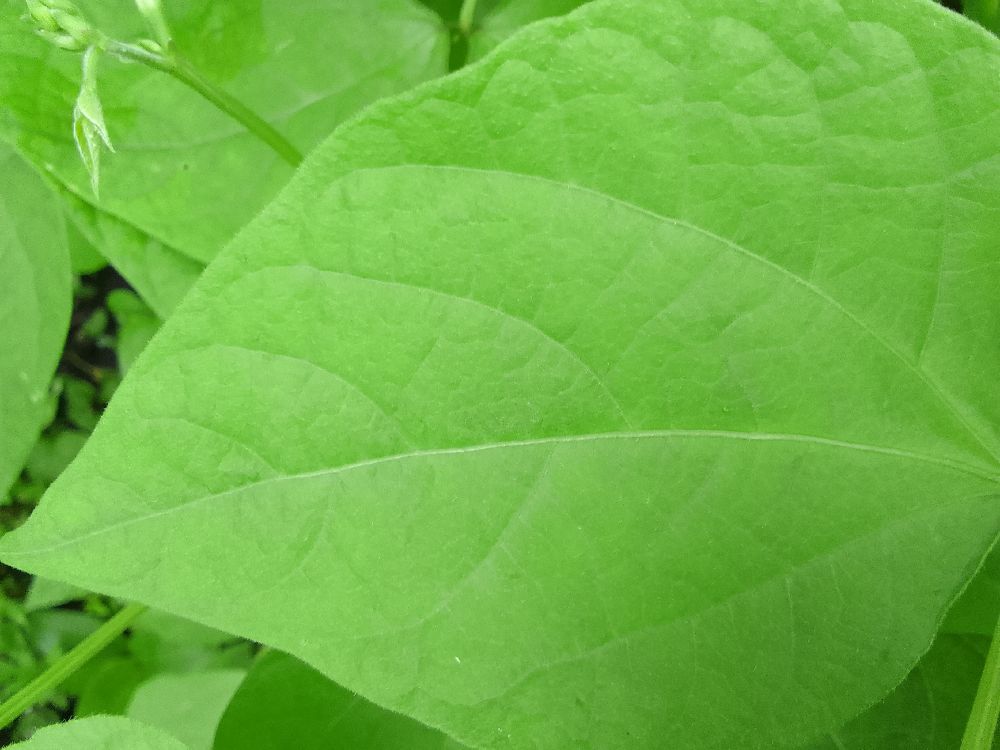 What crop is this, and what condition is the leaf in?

common bean, healthy
